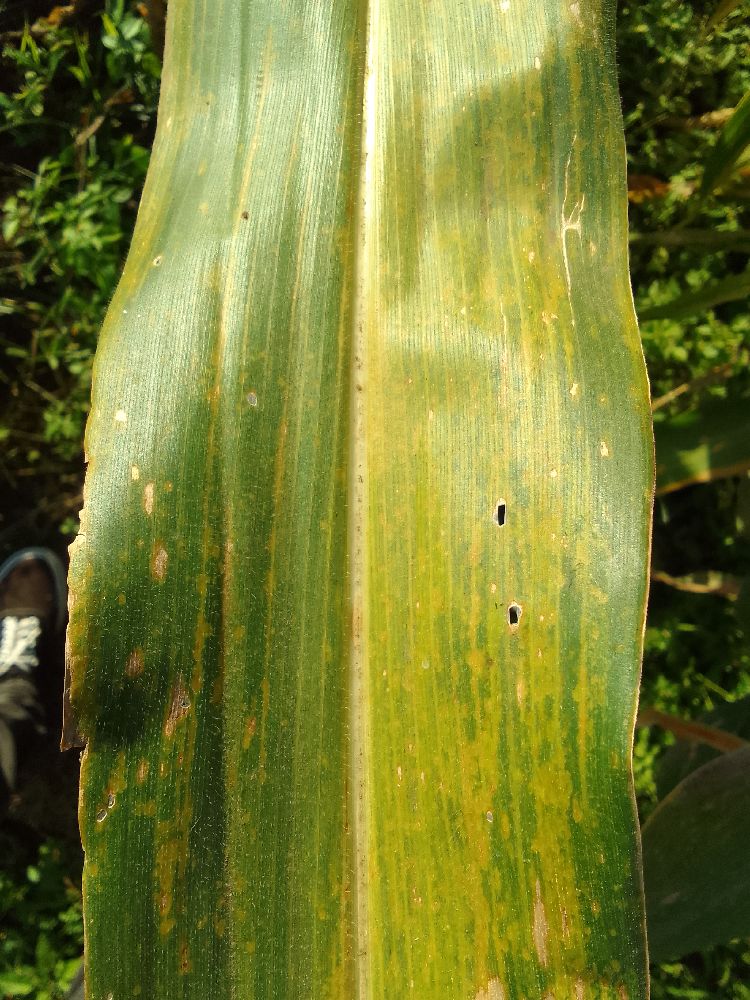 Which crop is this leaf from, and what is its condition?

maize, maize lethal necrosis
